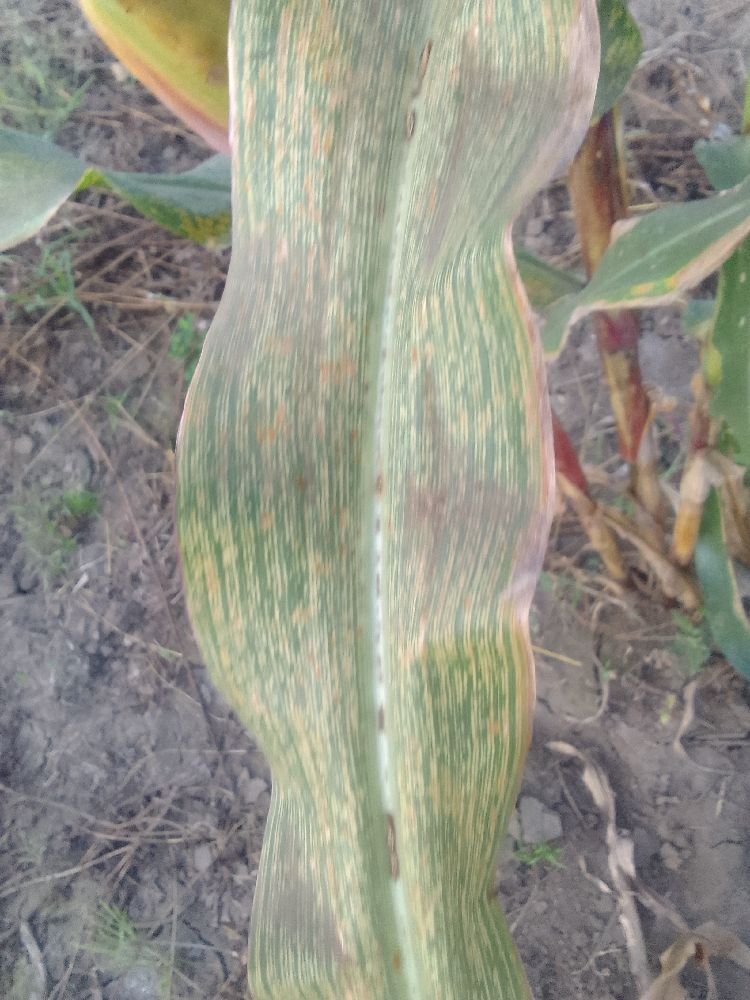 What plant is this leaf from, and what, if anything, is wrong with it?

maize, maize streak virus
